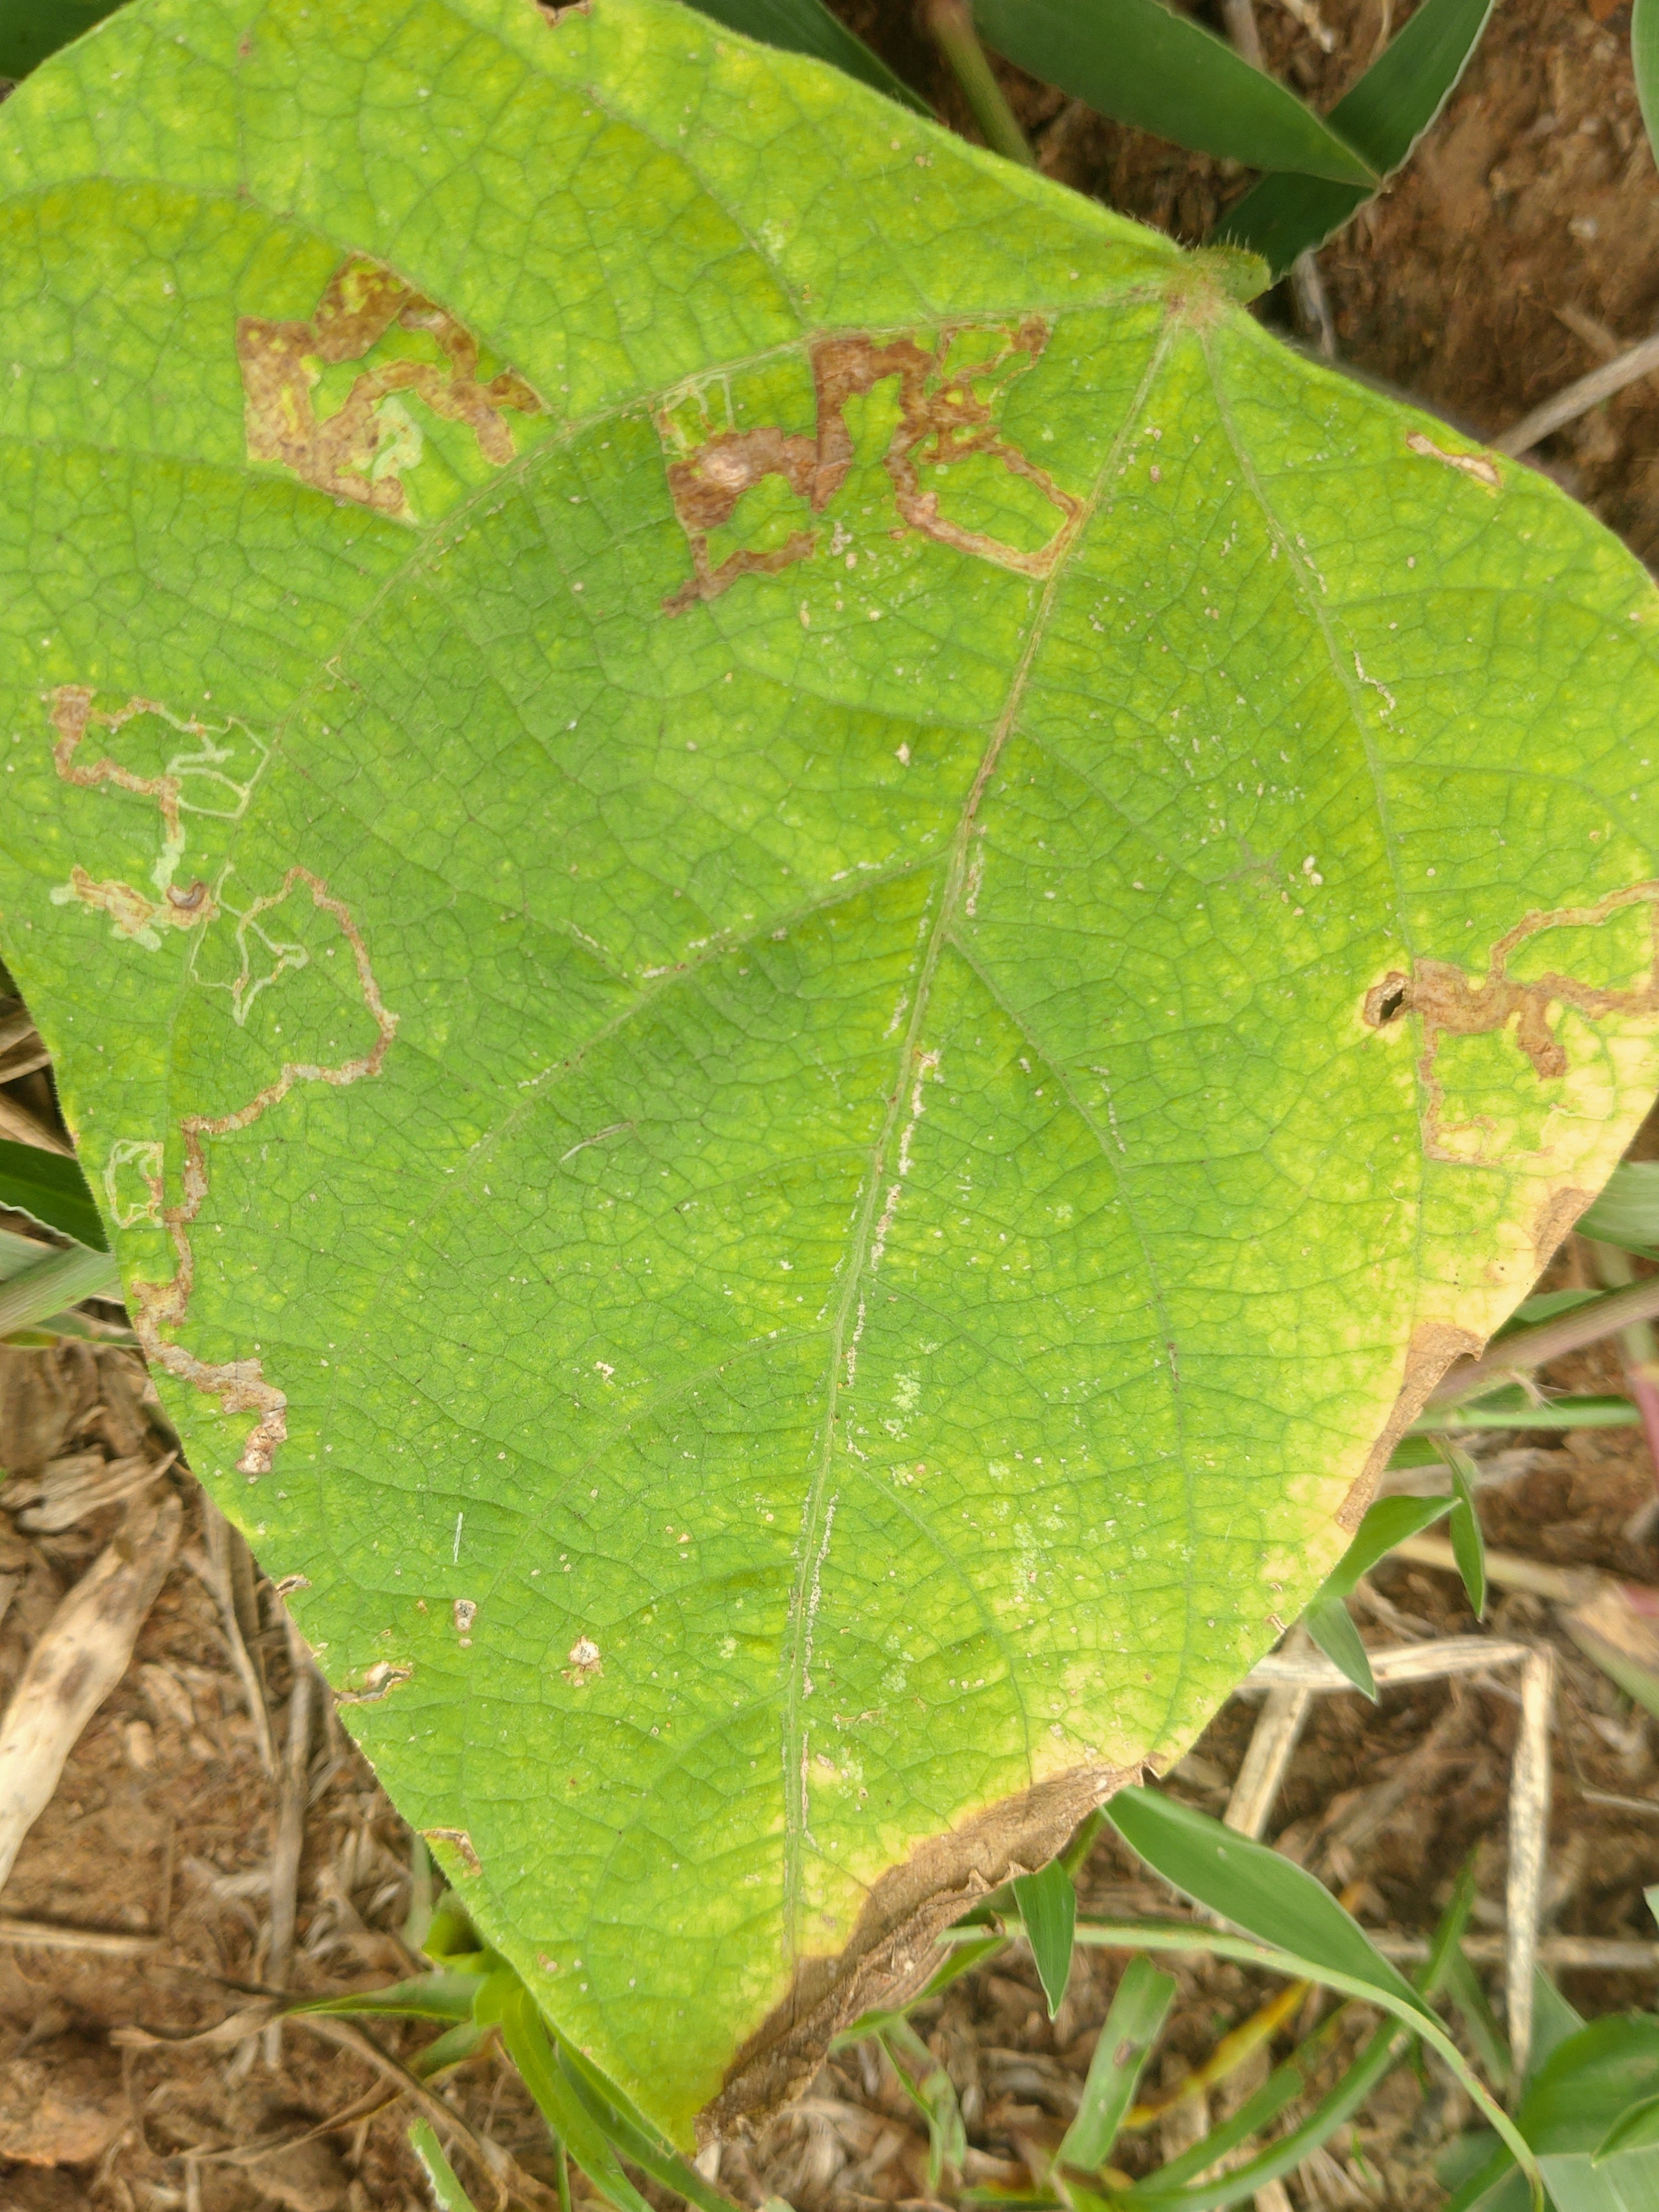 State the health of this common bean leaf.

rust
